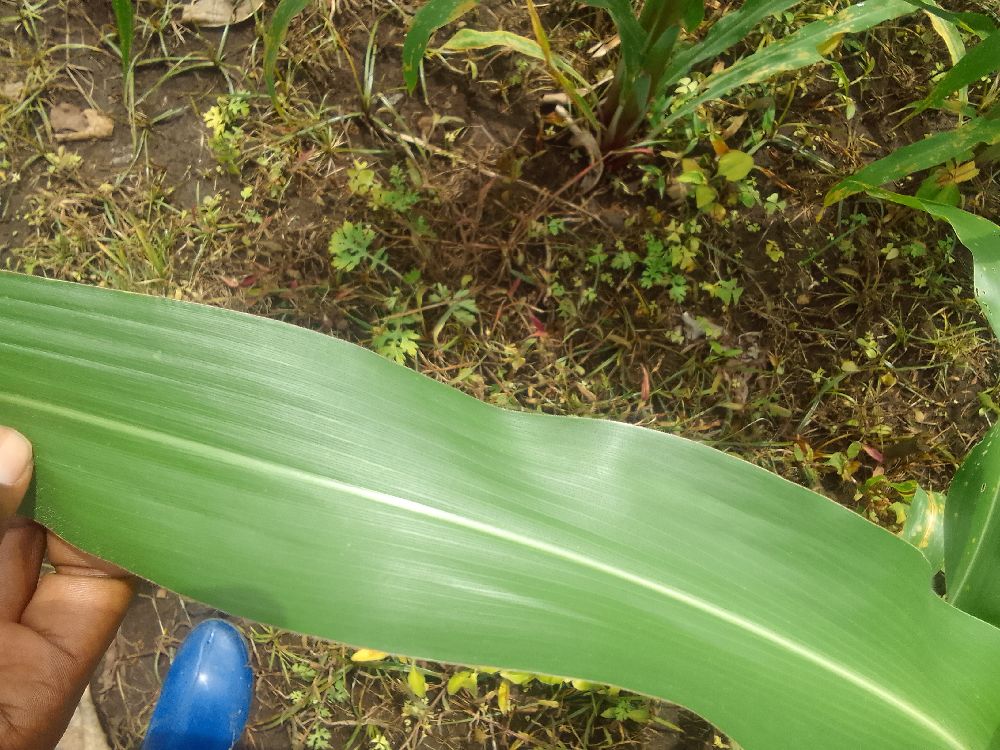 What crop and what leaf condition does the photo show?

maize, healthy
